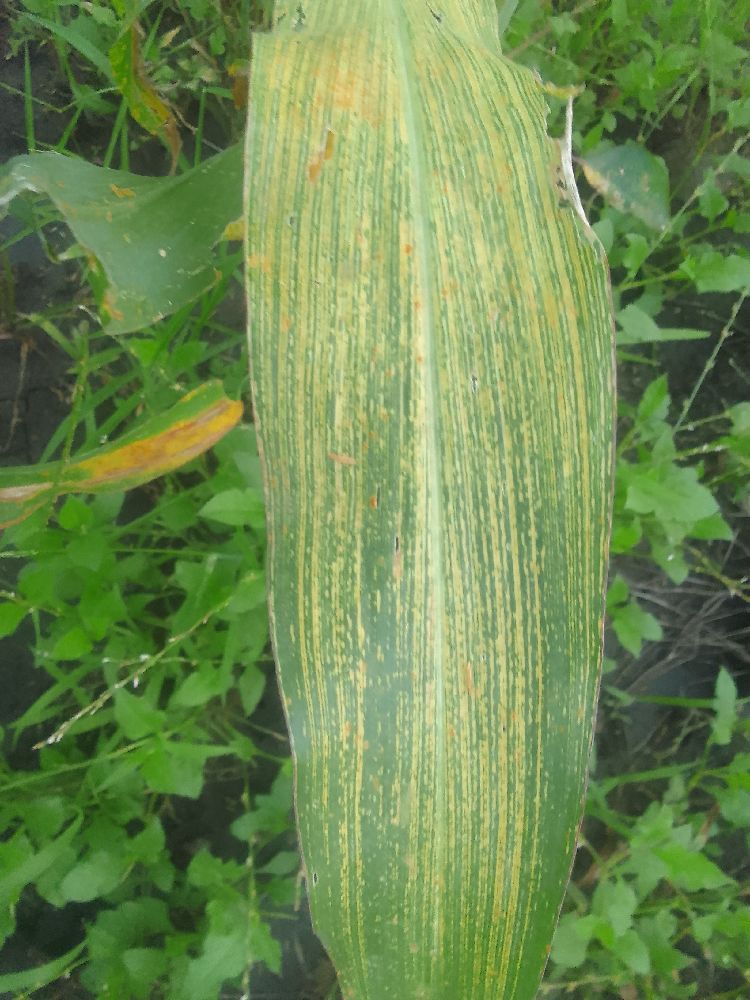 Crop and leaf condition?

maize, maize streak virus
